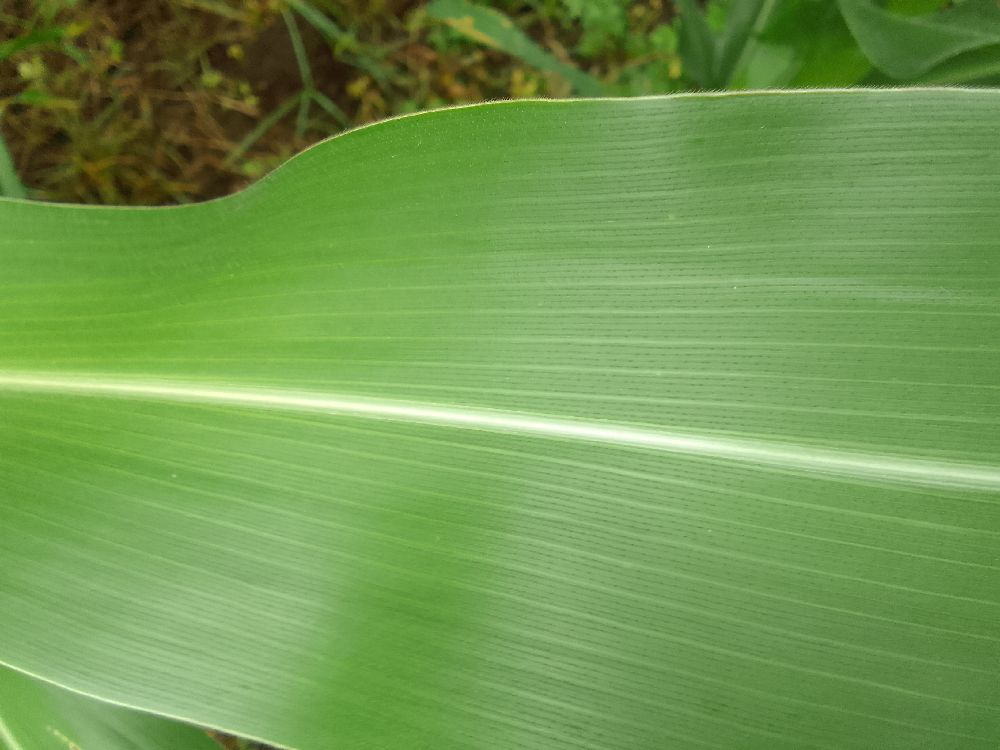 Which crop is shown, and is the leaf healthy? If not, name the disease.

maize, healthy
